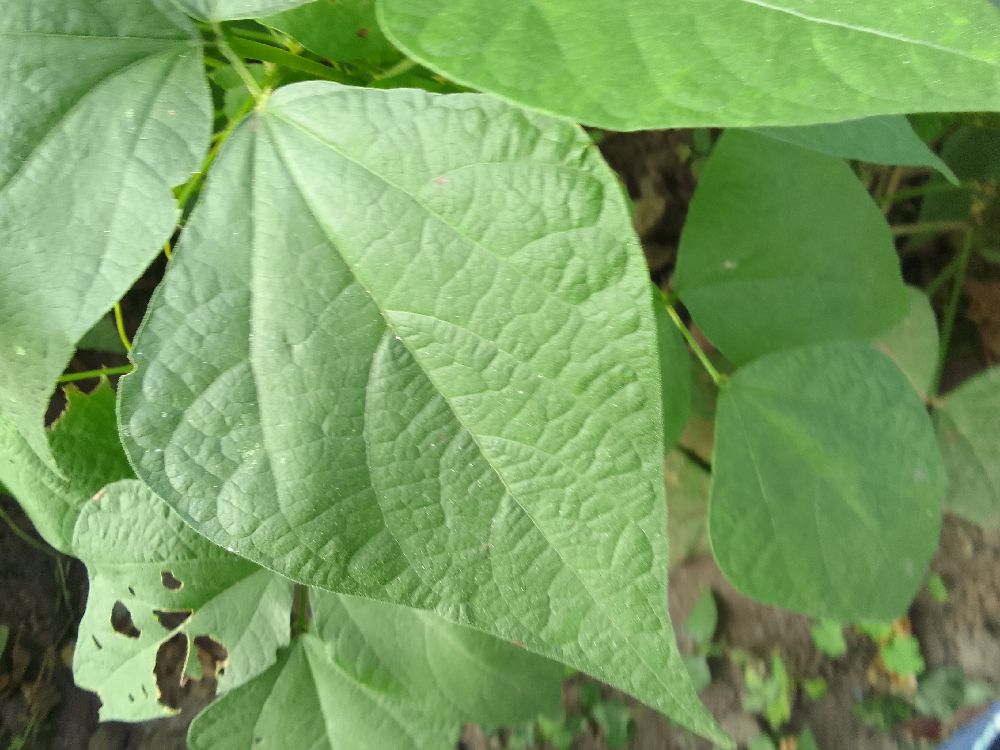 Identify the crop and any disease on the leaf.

common bean, healthy
